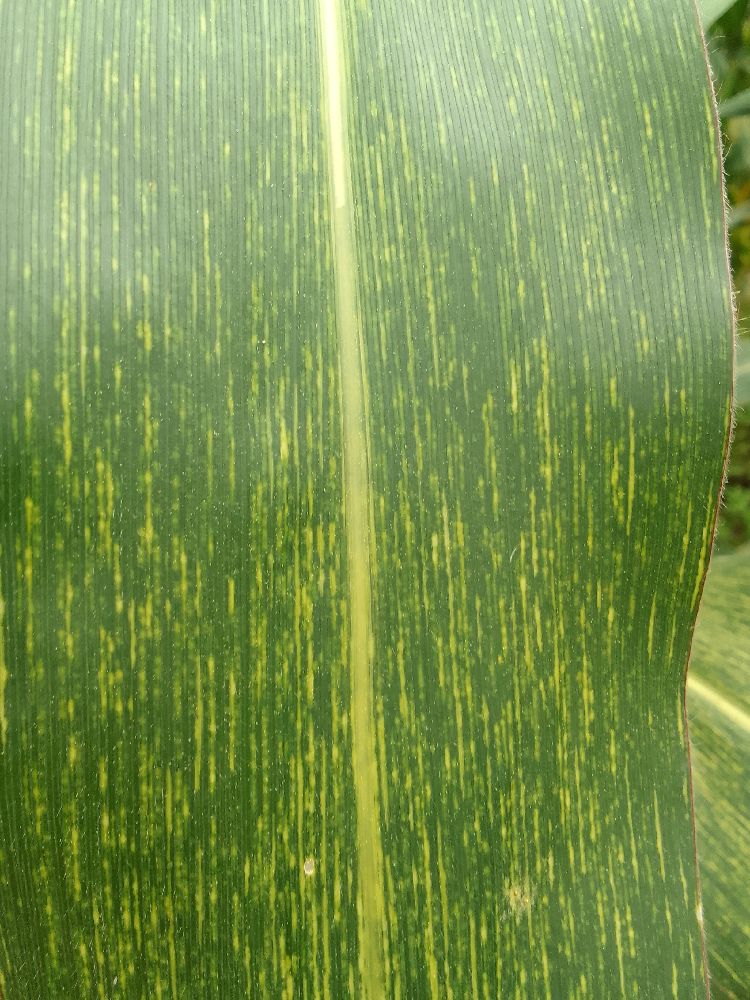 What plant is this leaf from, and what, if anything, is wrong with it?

maize, maize streak virus
